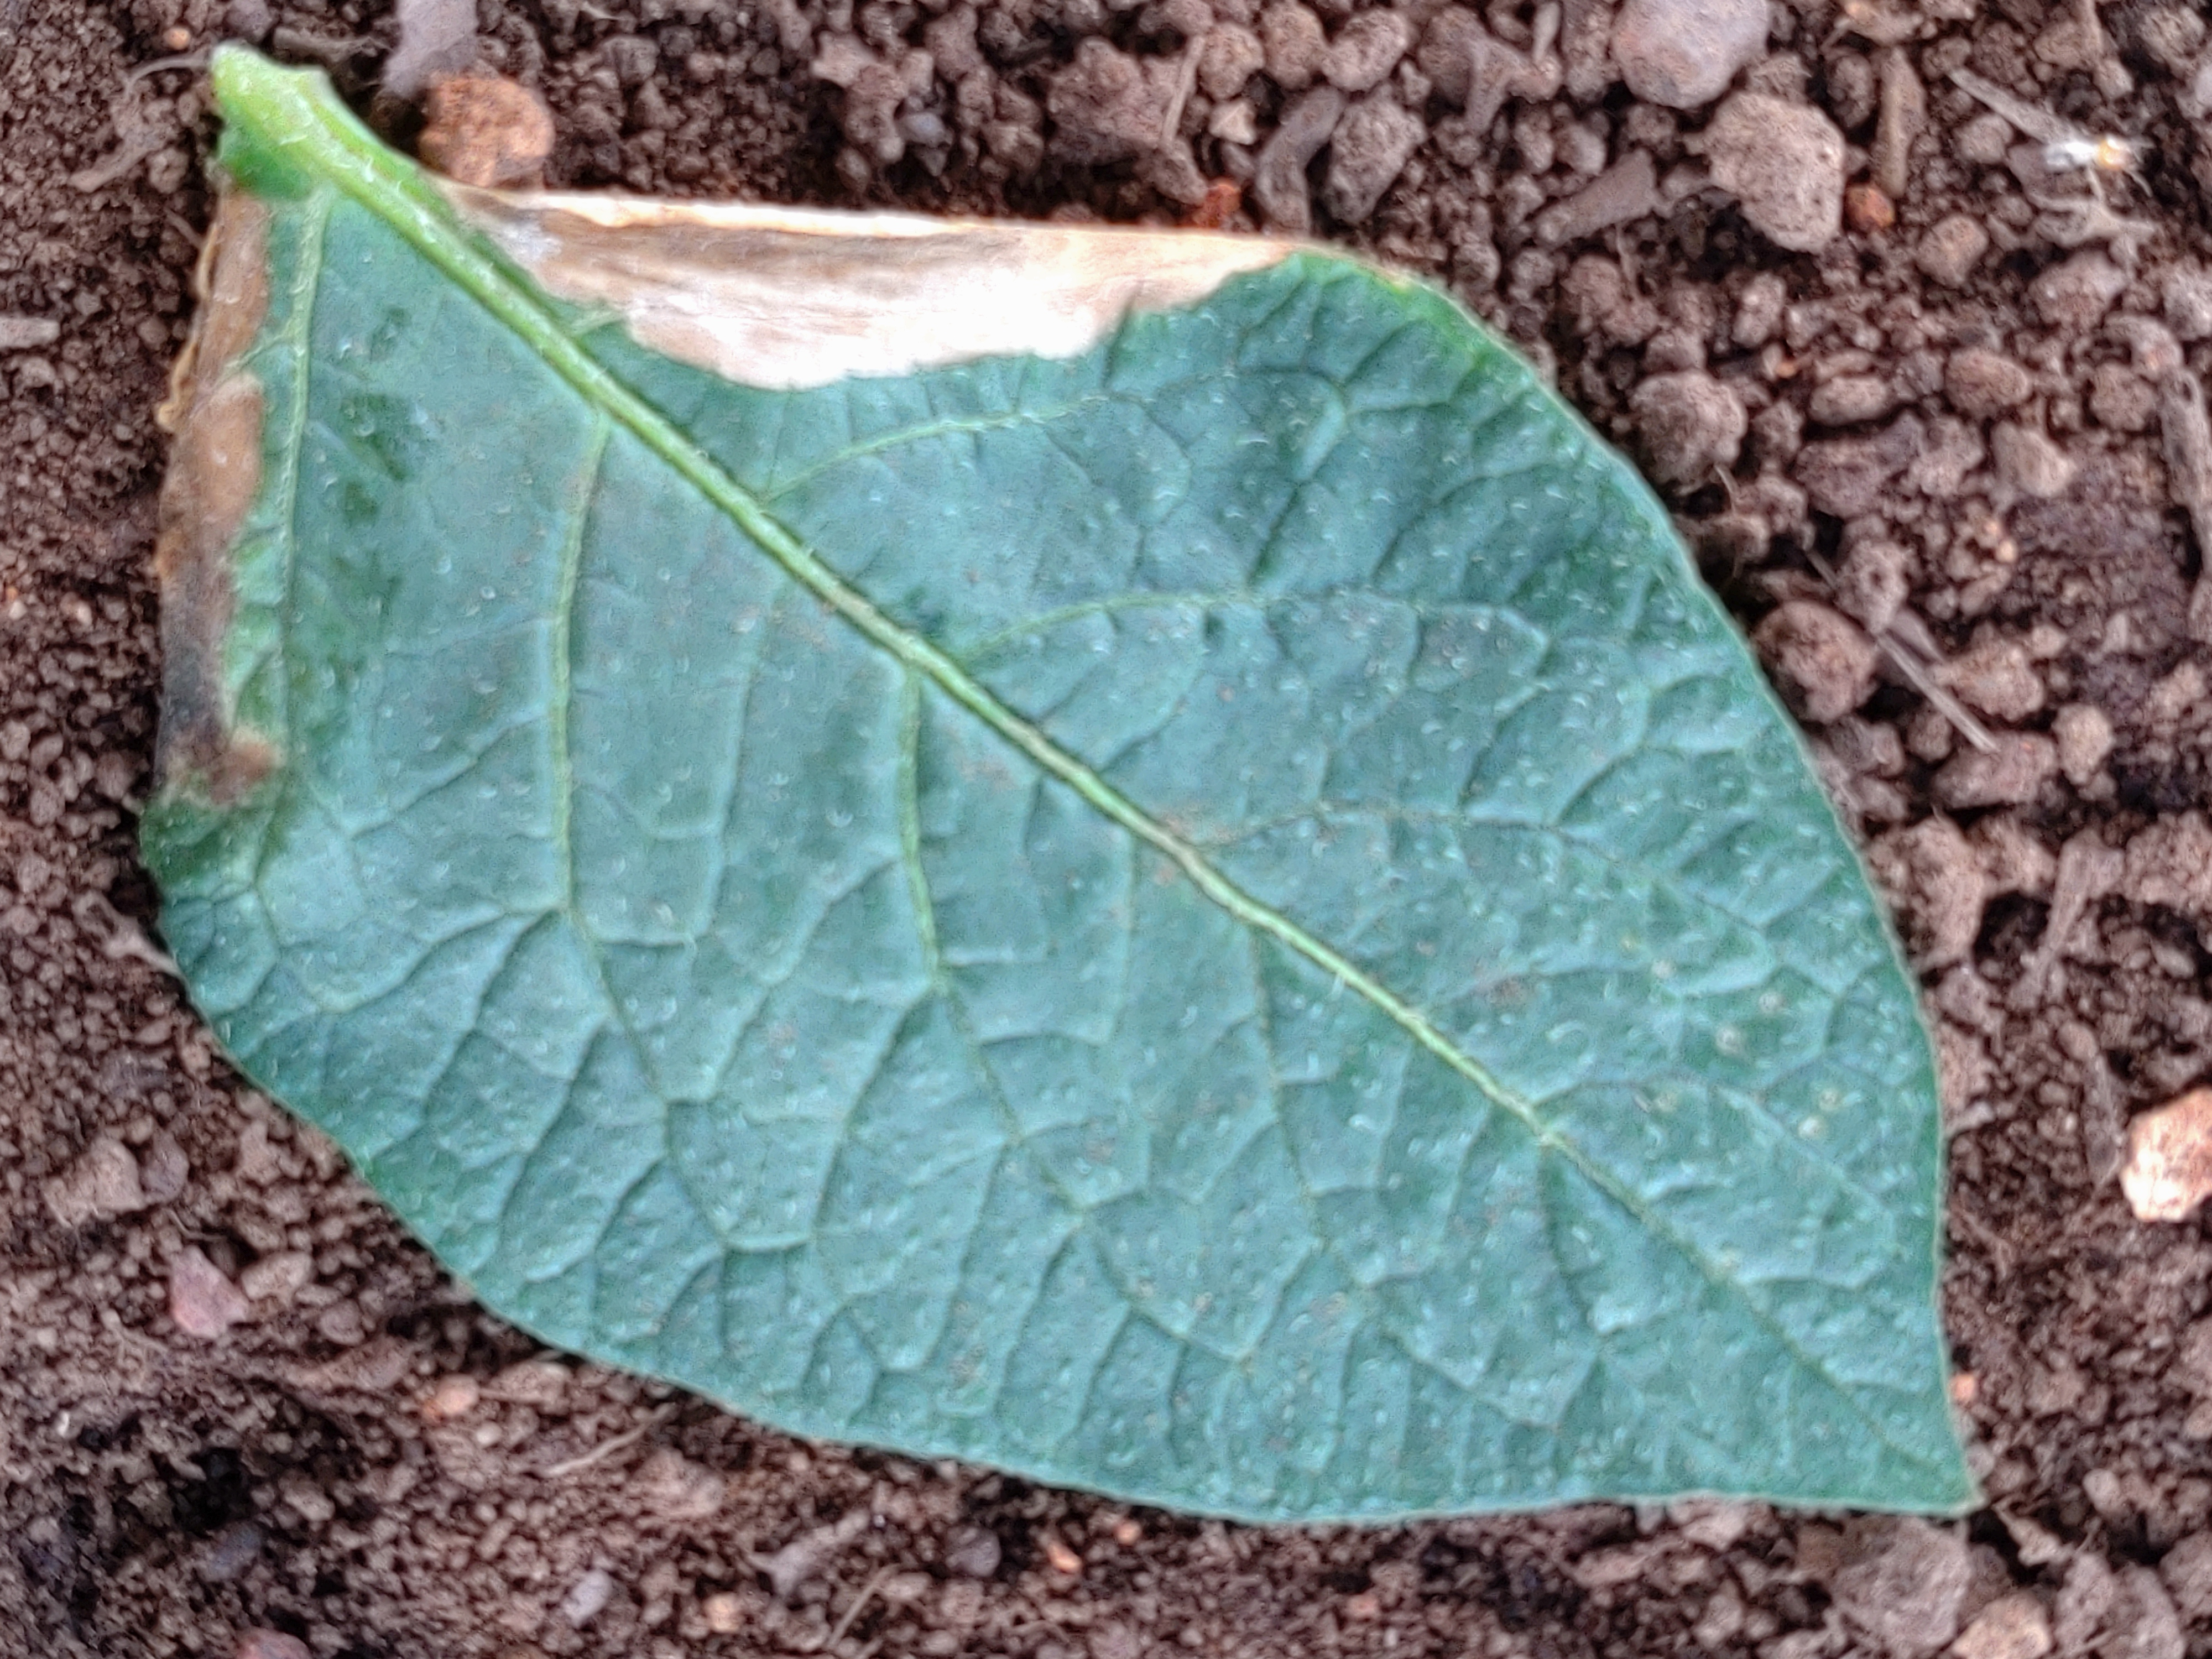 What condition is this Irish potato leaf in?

early blight
